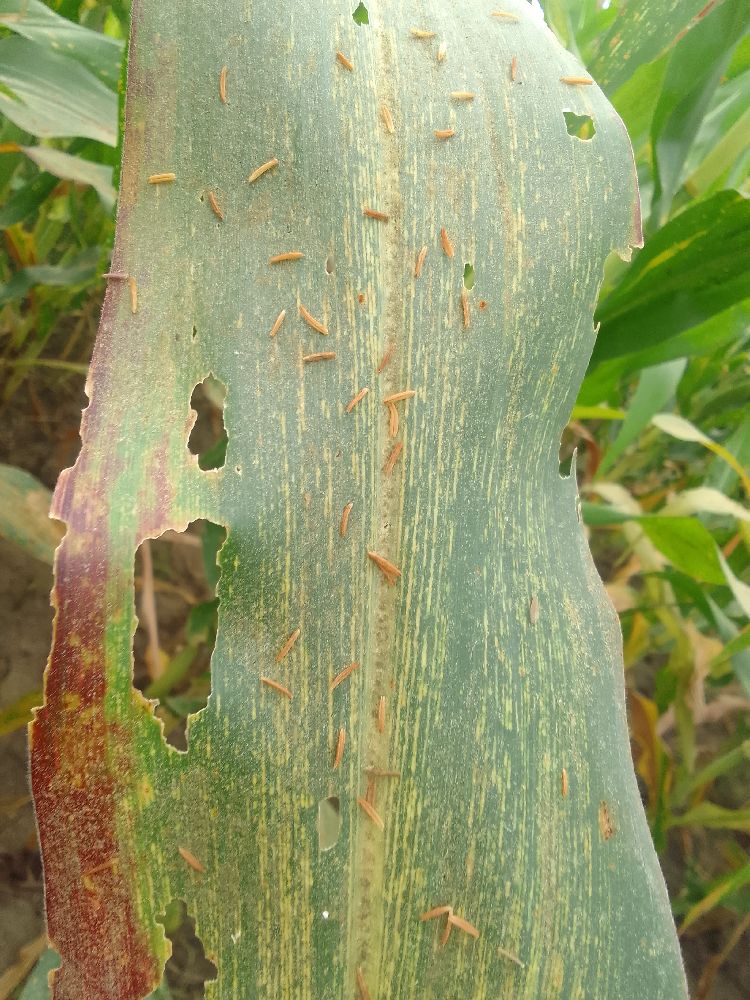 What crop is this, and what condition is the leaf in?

maize, maize streak virus
